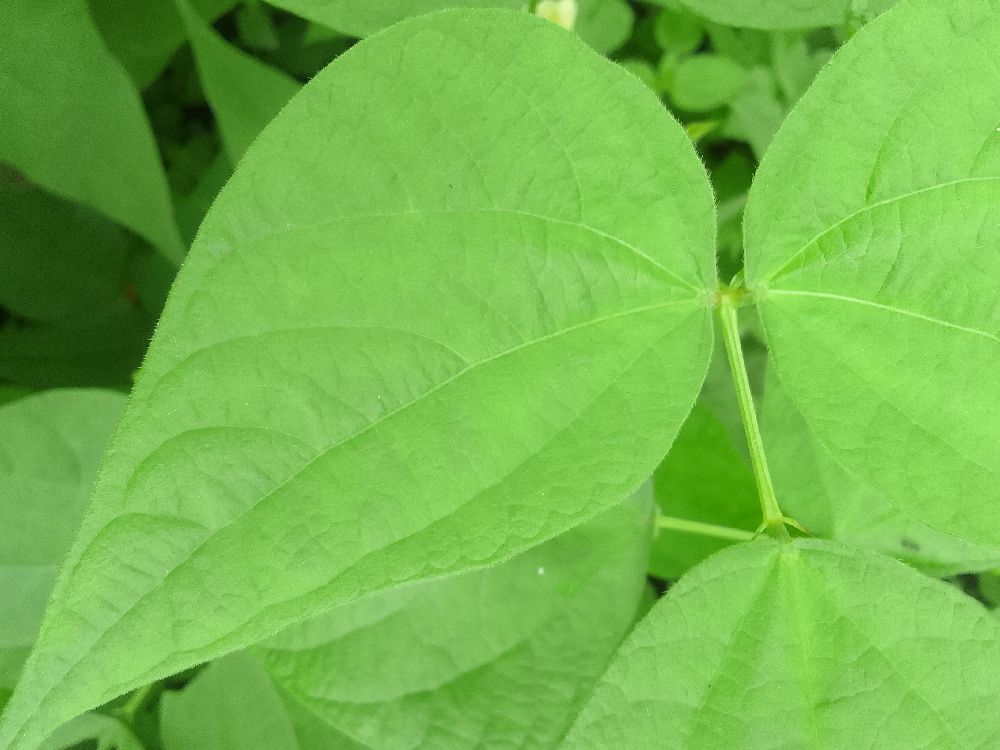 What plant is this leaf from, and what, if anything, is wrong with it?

common bean, healthy
